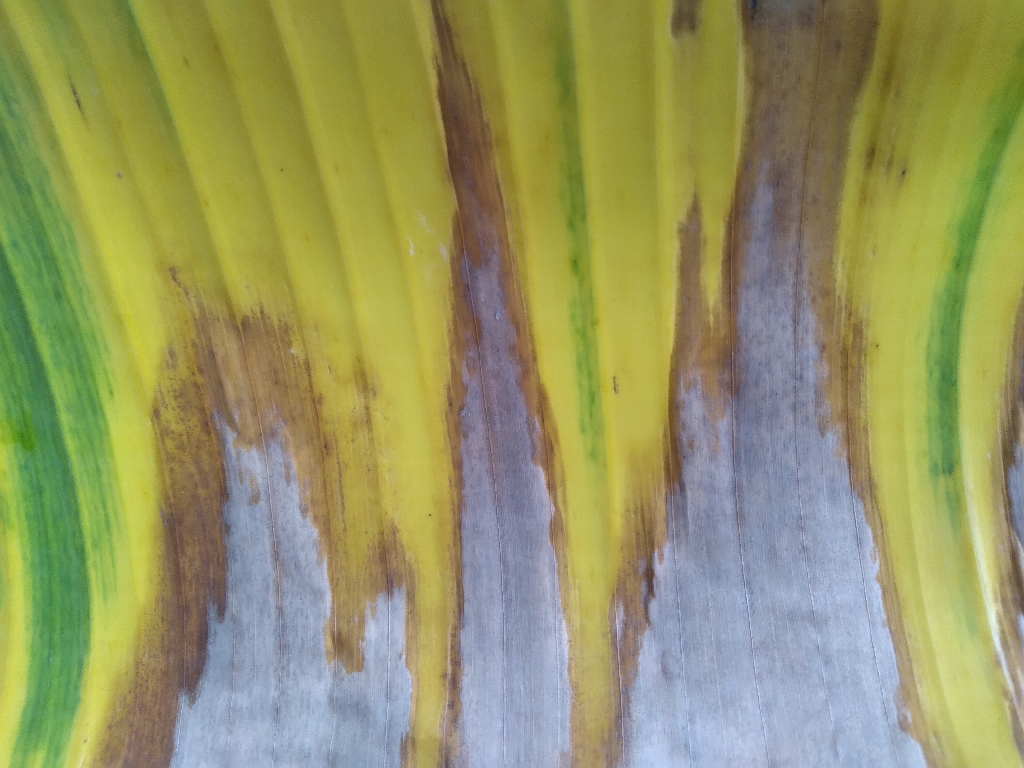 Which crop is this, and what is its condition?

banana, fusarium wilt race 1
